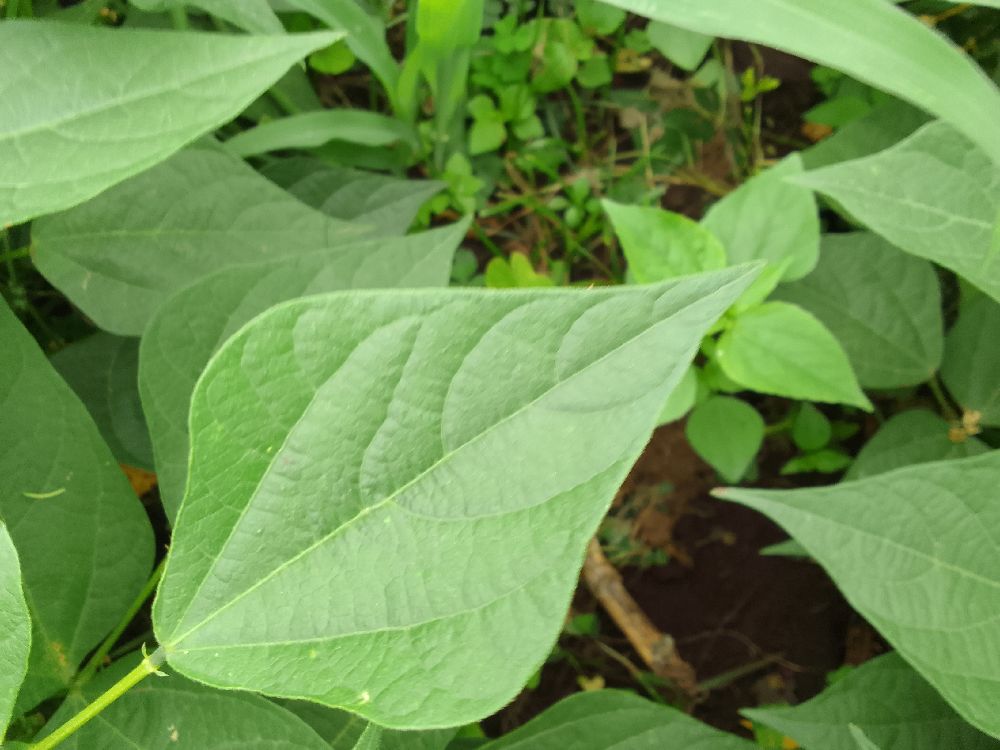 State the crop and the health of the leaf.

common bean, healthy
